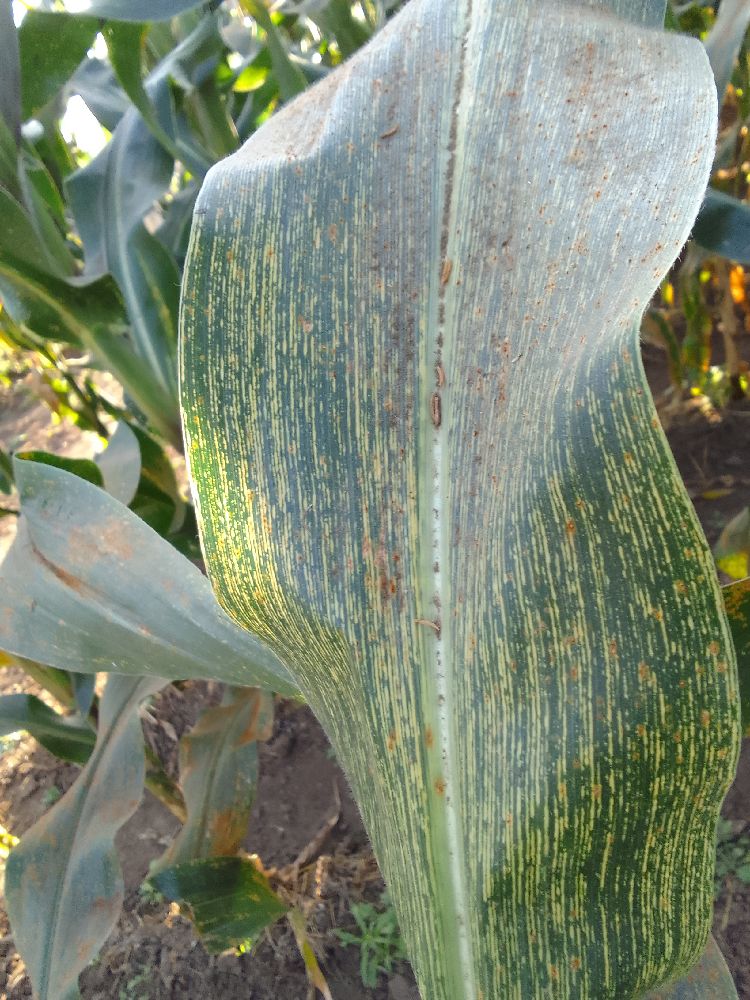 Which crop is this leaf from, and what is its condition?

maize, maize streak virus
